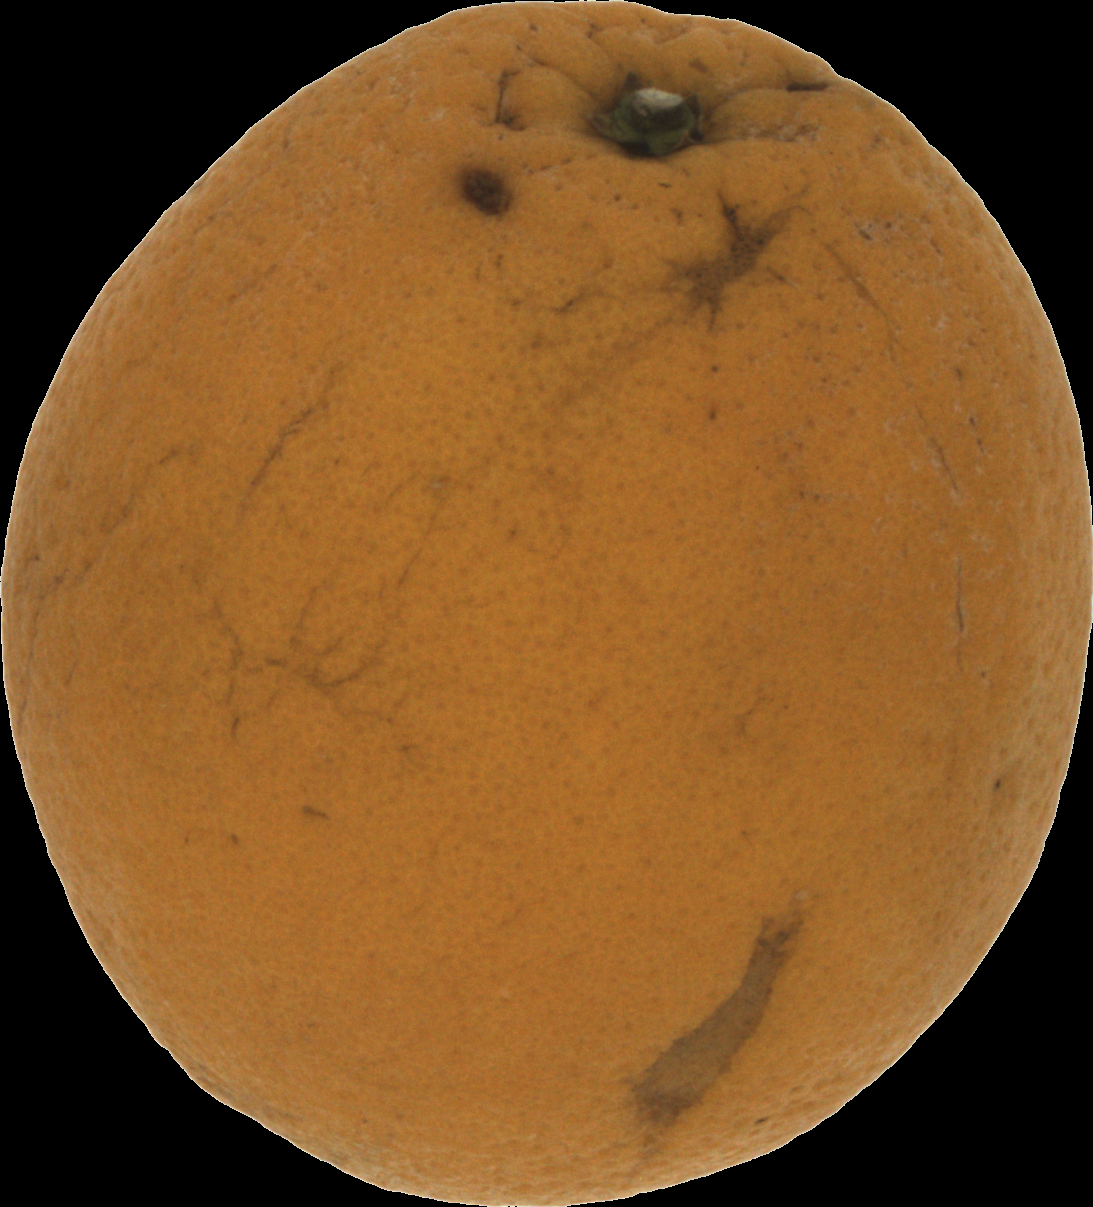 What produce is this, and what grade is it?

orange, bad
